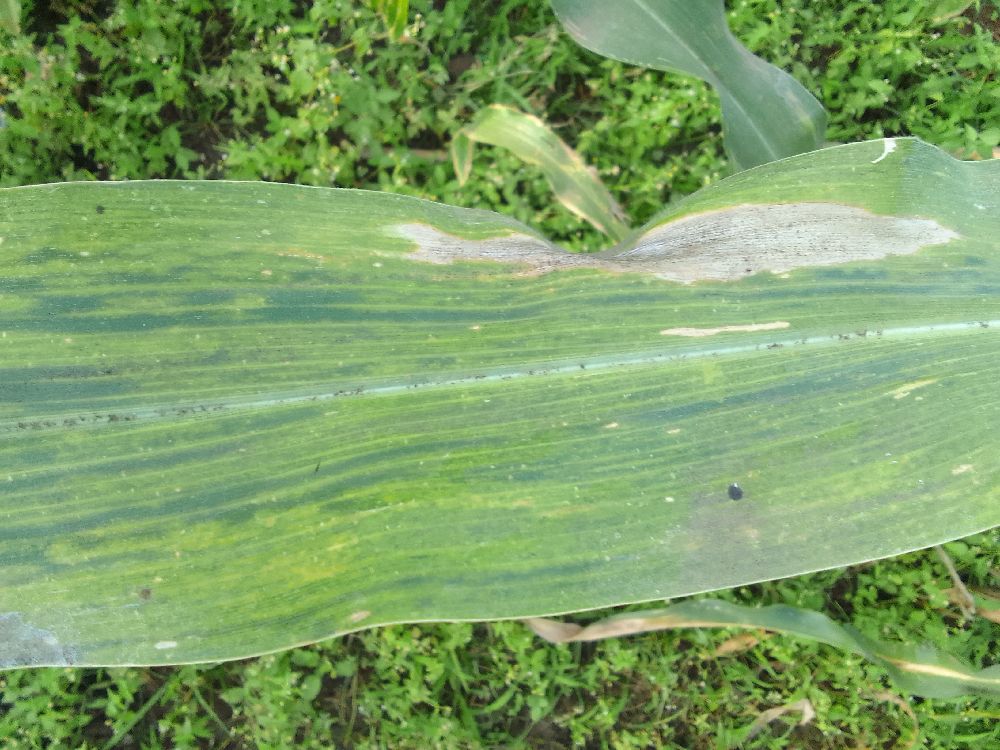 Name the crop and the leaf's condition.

maize, maize lethal necrosis
